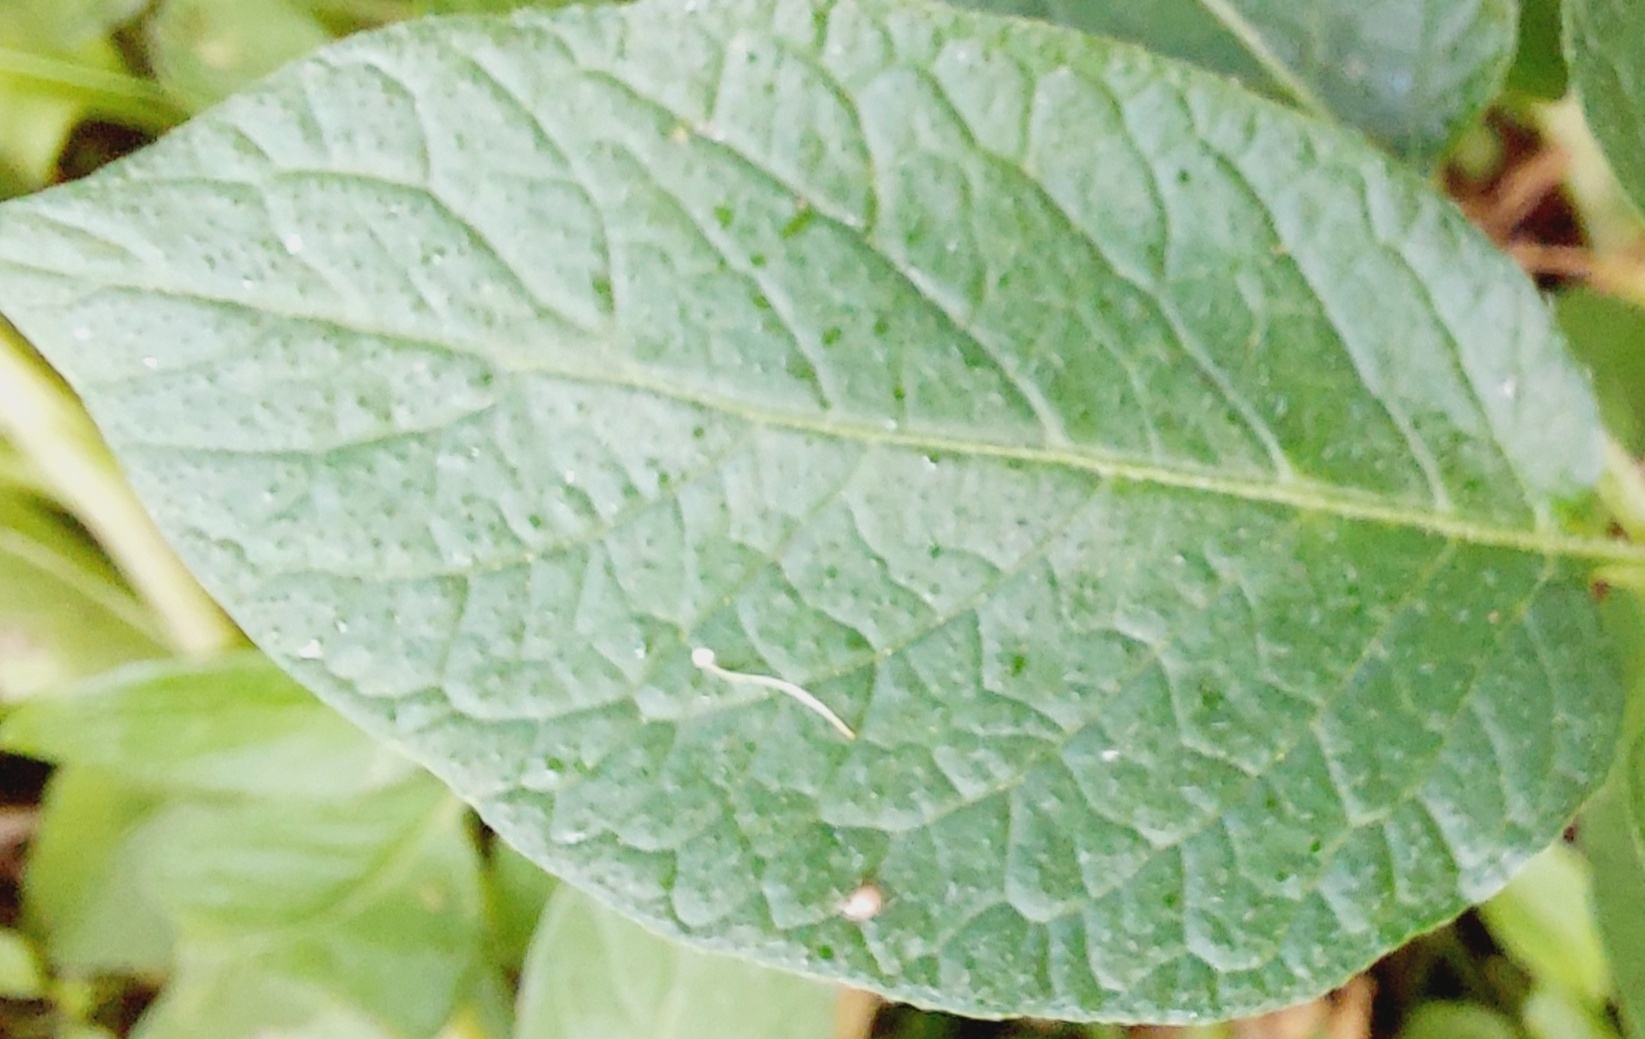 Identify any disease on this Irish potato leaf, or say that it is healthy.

healthy
